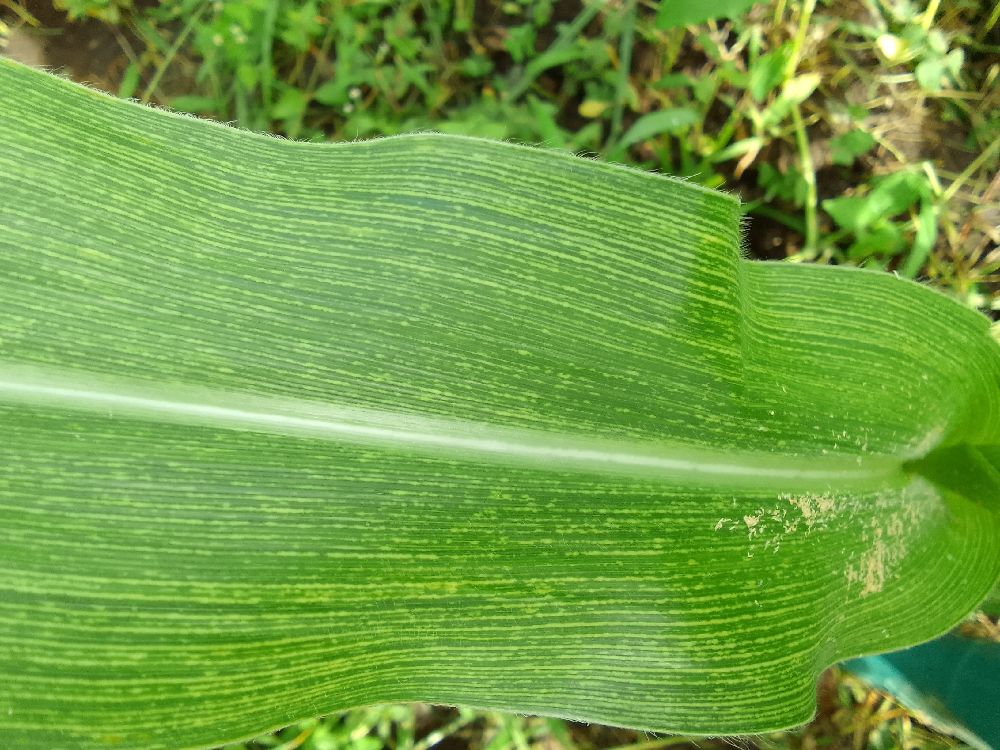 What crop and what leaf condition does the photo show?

maize, maize streak virus
